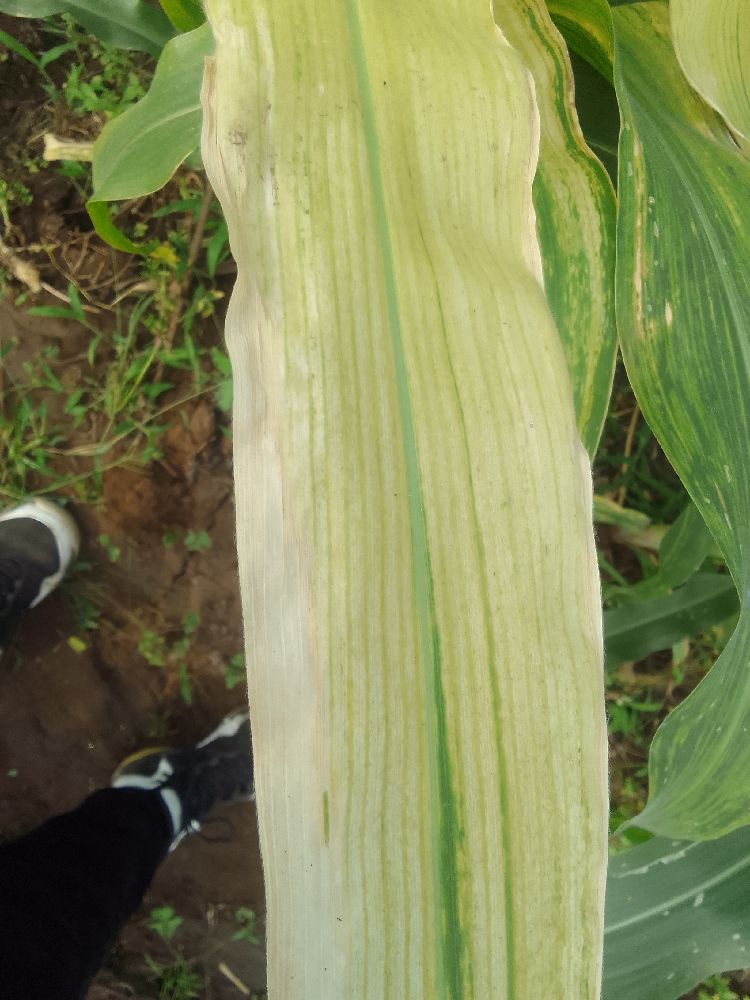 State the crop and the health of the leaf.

maize, maize lethal necrosis
